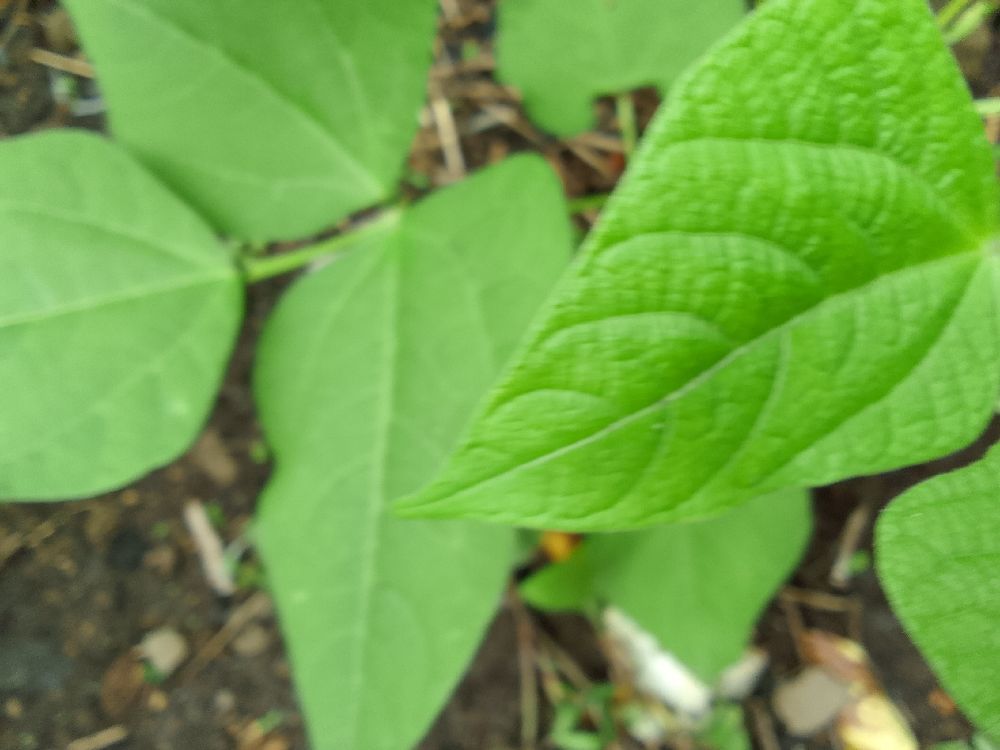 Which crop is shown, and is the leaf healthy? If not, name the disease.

common bean, healthy
